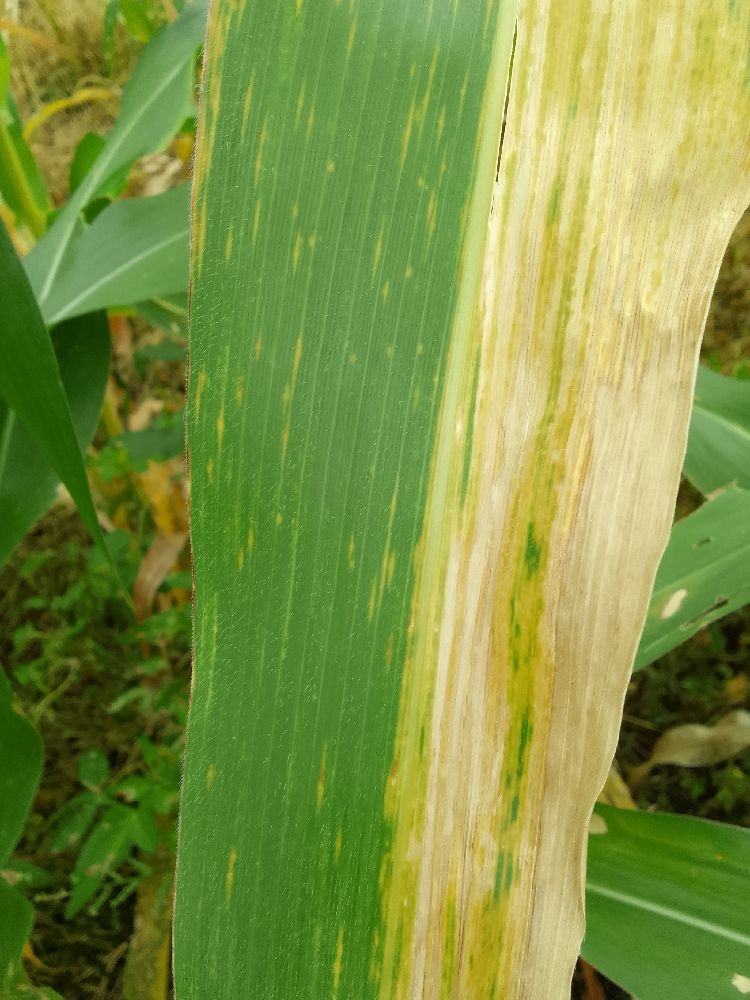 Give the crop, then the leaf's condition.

maize, maize lethal necrosis
